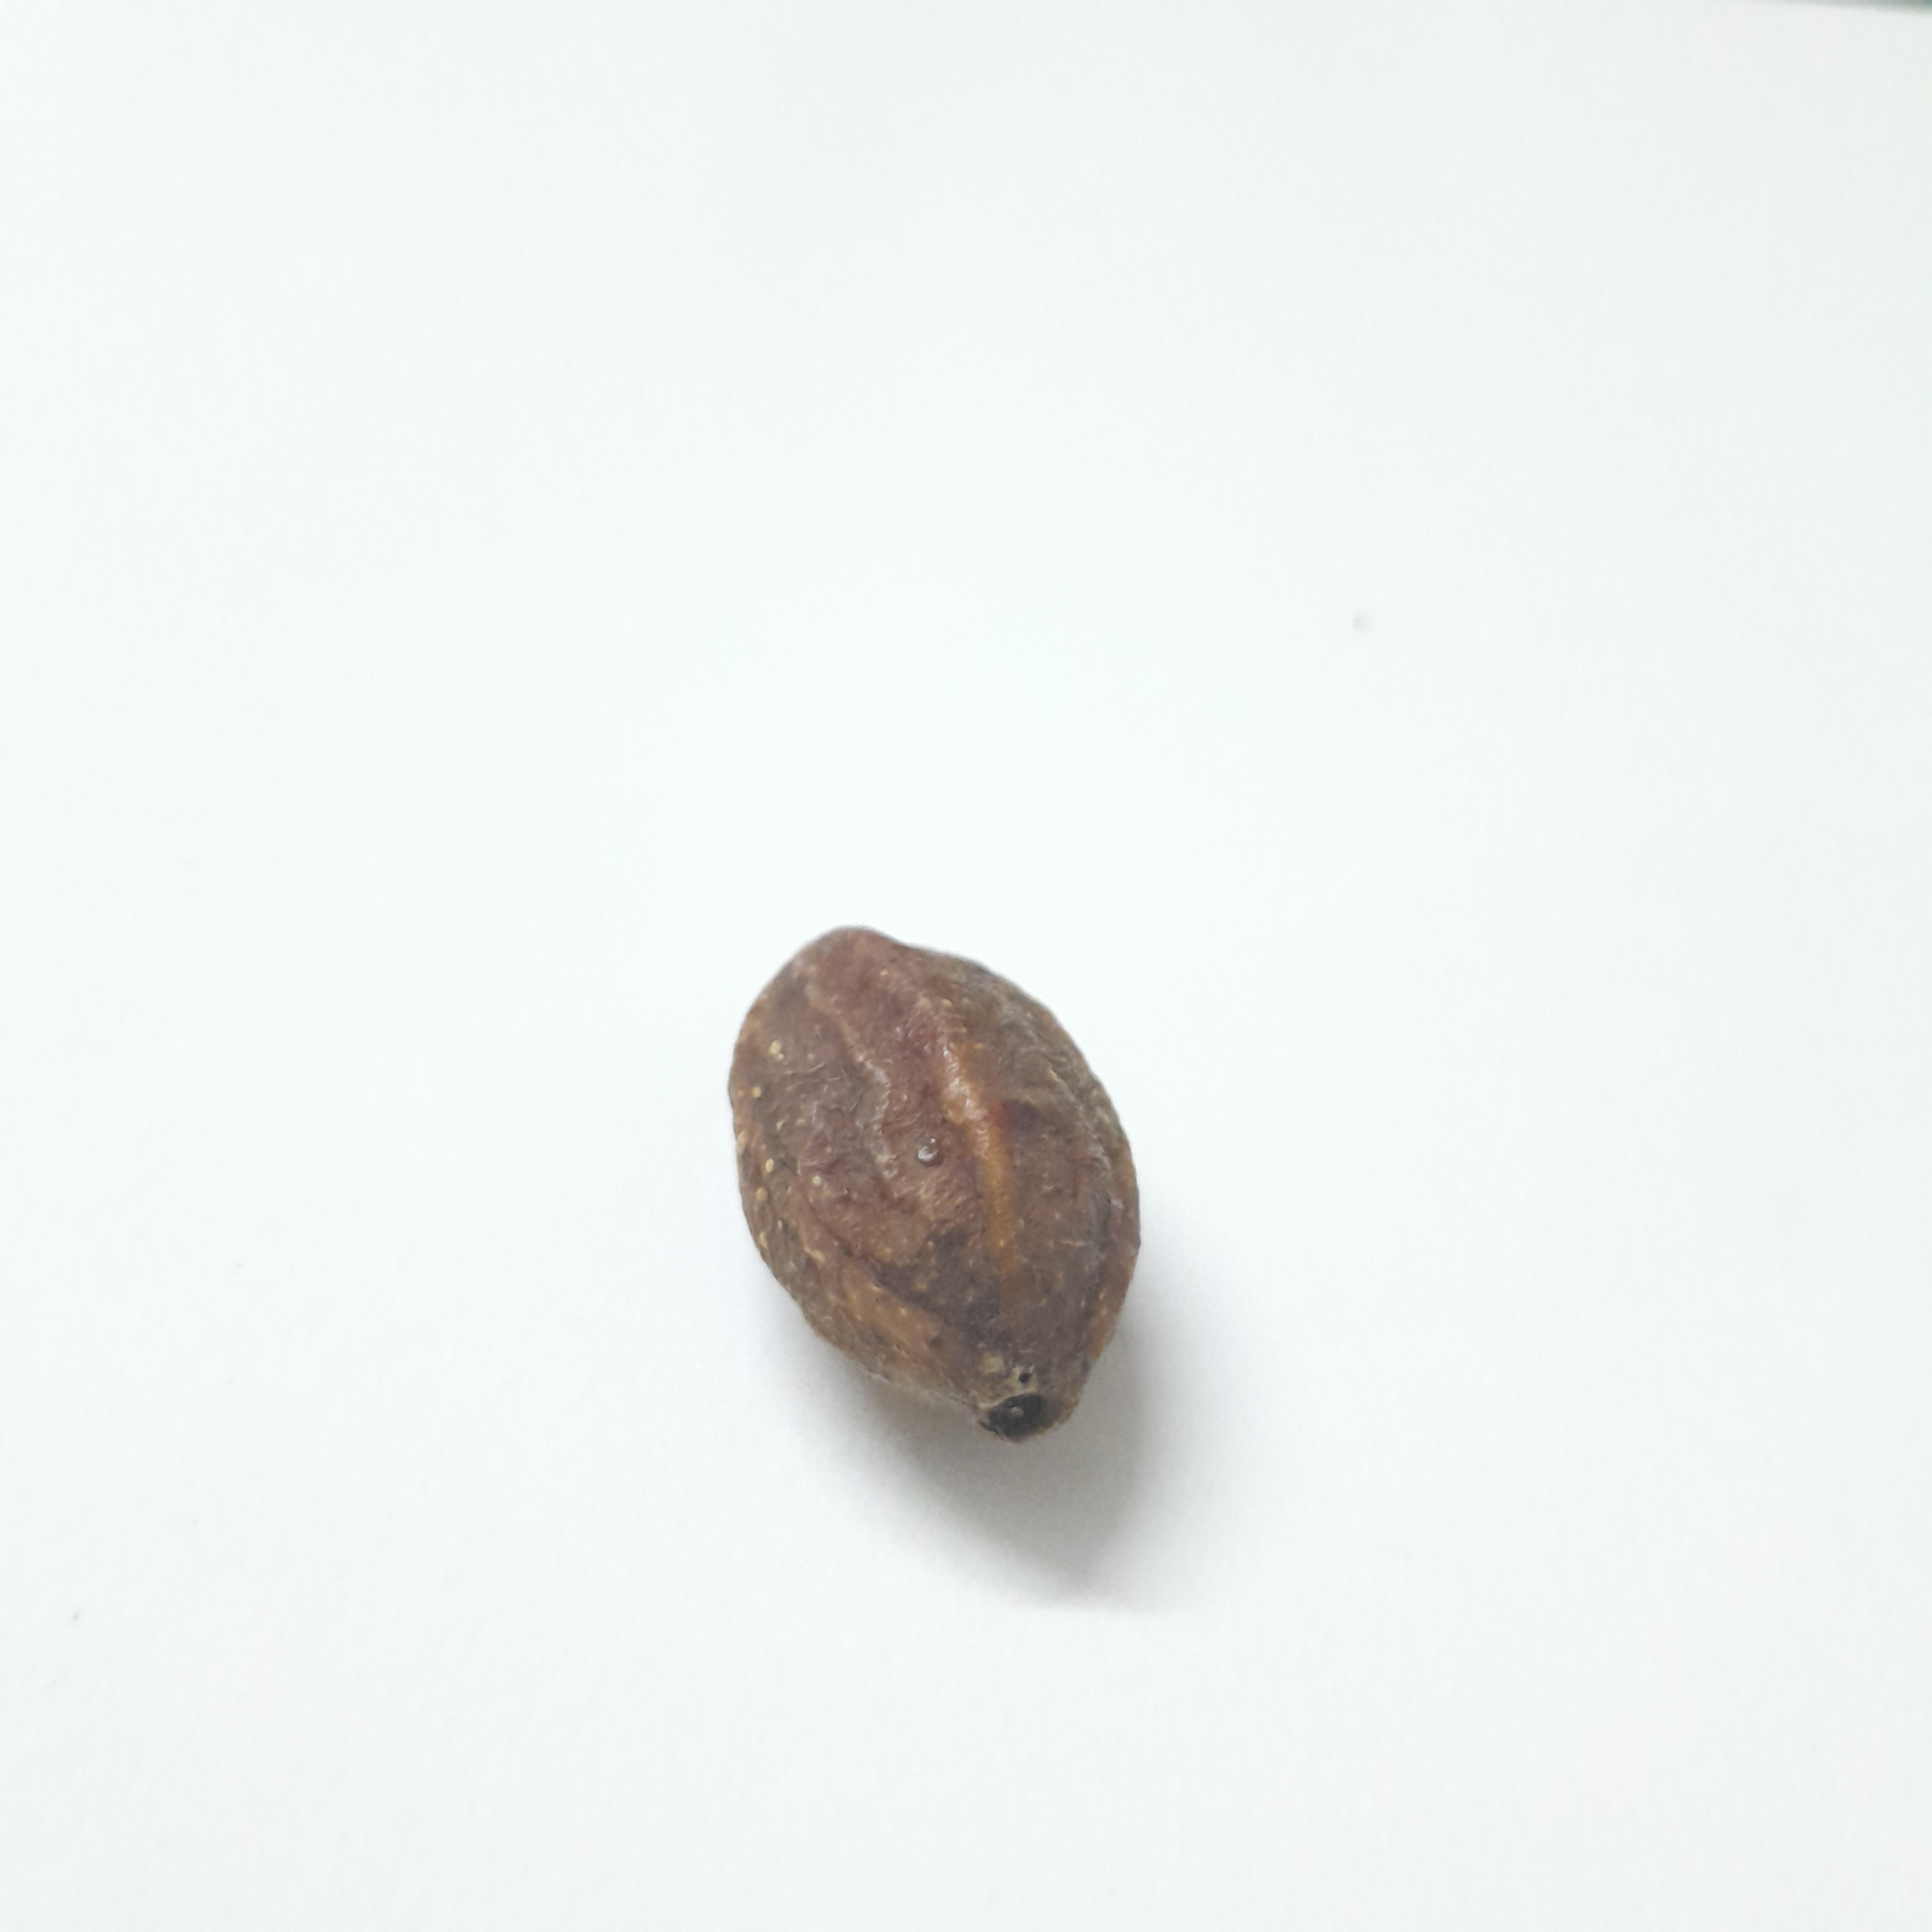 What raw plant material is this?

hirdaa
